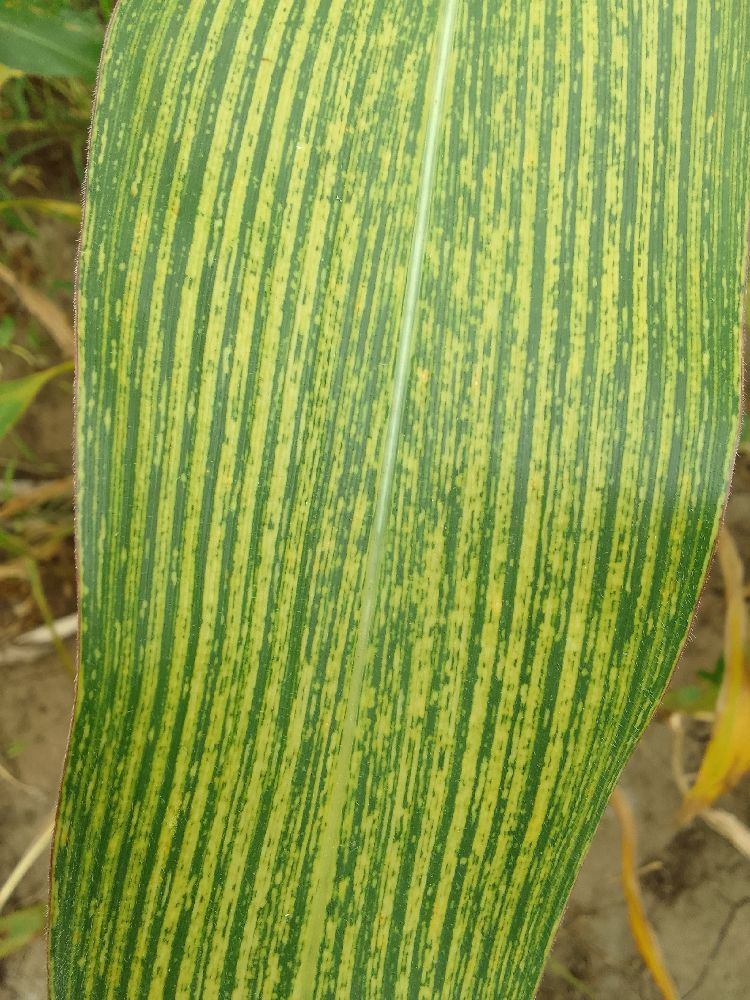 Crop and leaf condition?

maize, maize streak virus
